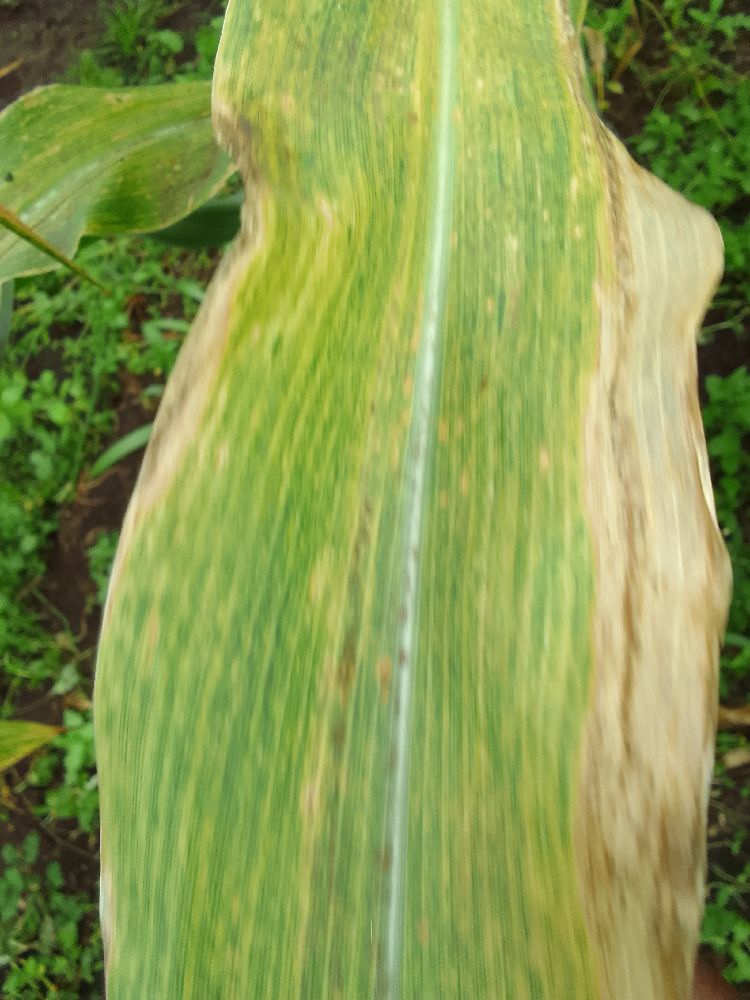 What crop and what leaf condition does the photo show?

maize, maize lethal necrosis
